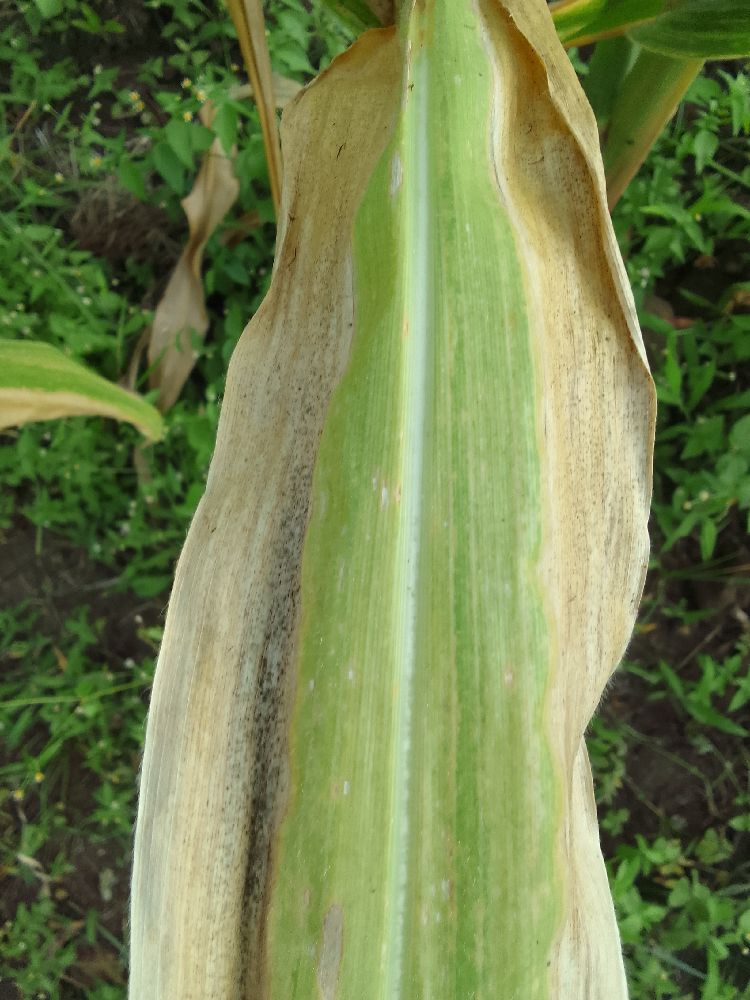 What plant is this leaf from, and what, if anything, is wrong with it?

maize, maize lethal necrosis
